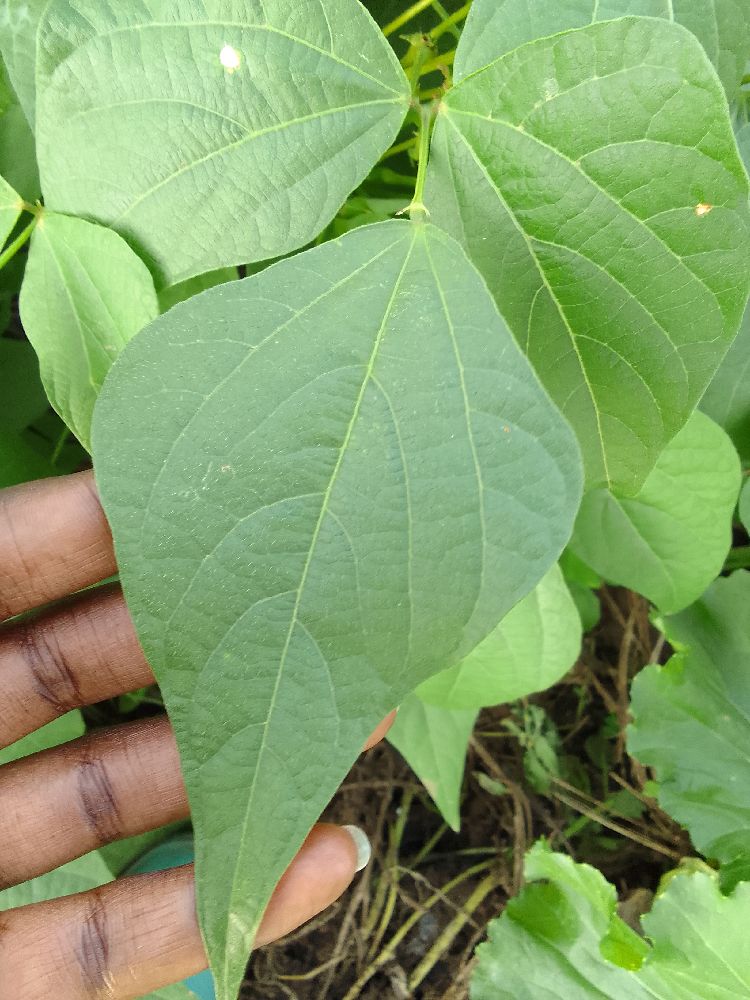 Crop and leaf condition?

common bean, healthy
